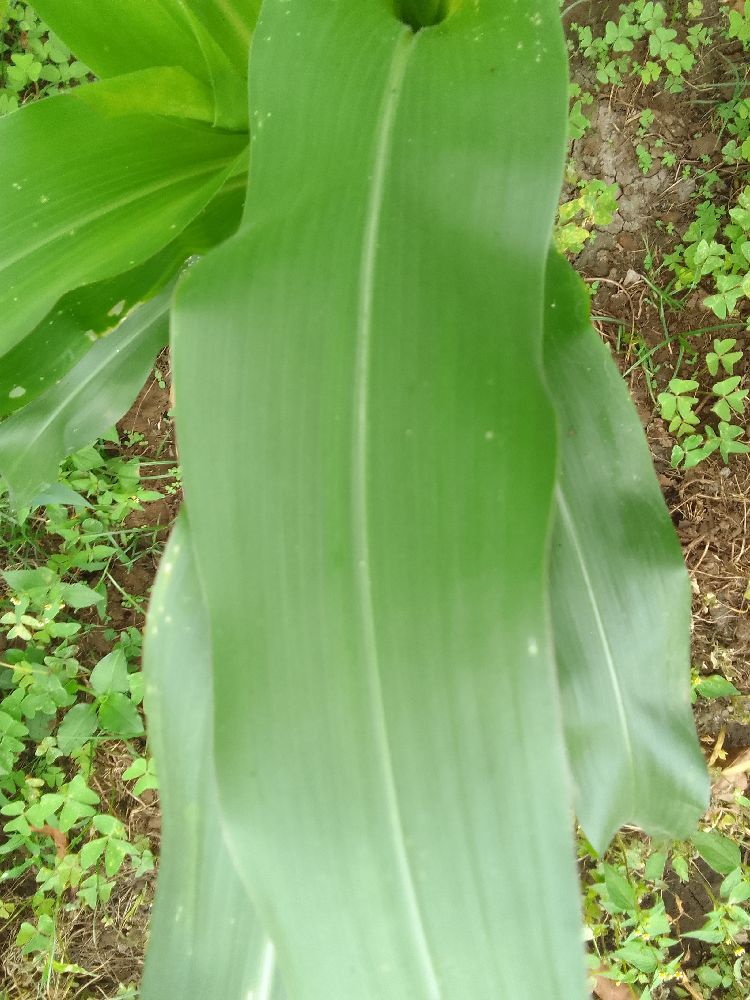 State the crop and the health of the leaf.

maize, healthy
